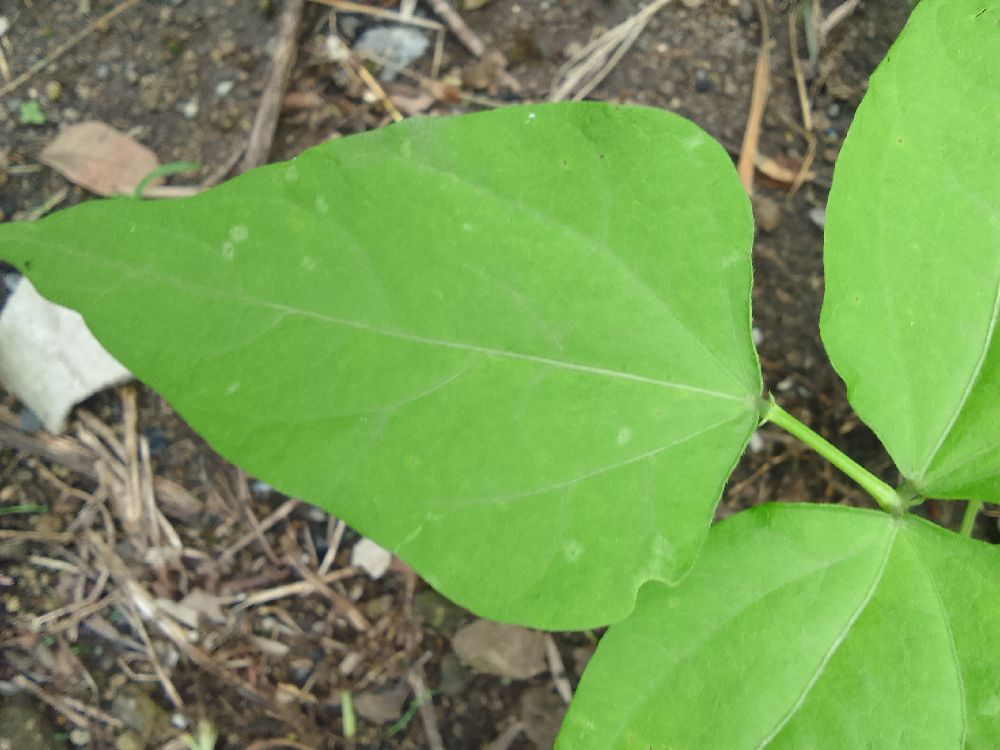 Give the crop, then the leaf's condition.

common bean, healthy
